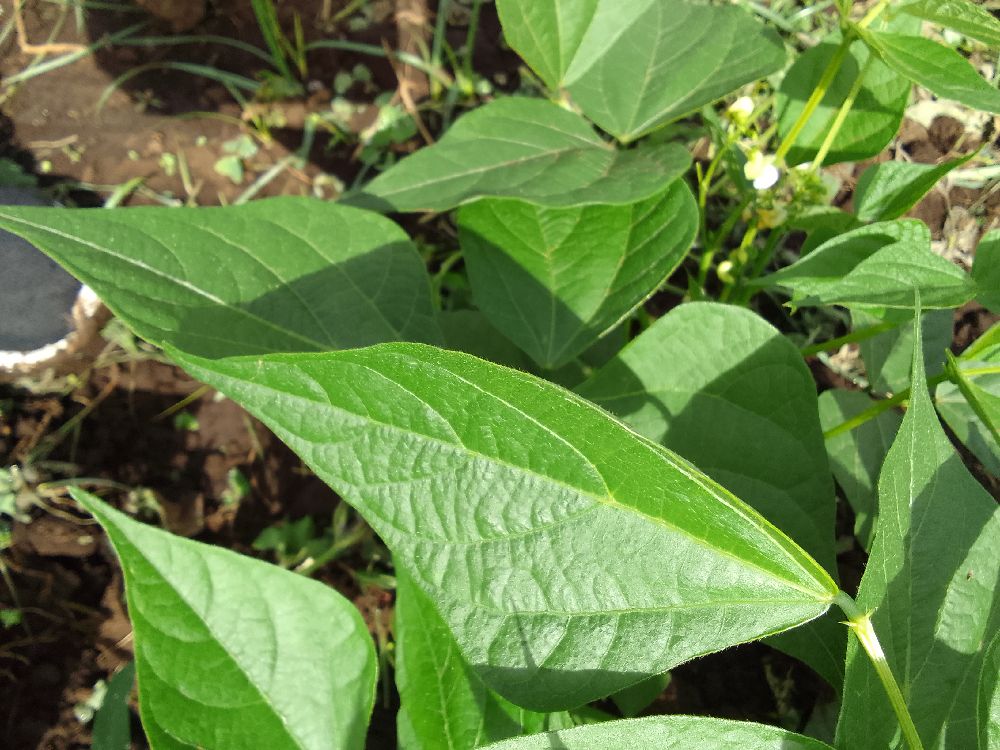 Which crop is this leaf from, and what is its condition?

common bean, healthy
